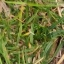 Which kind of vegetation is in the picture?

grass
